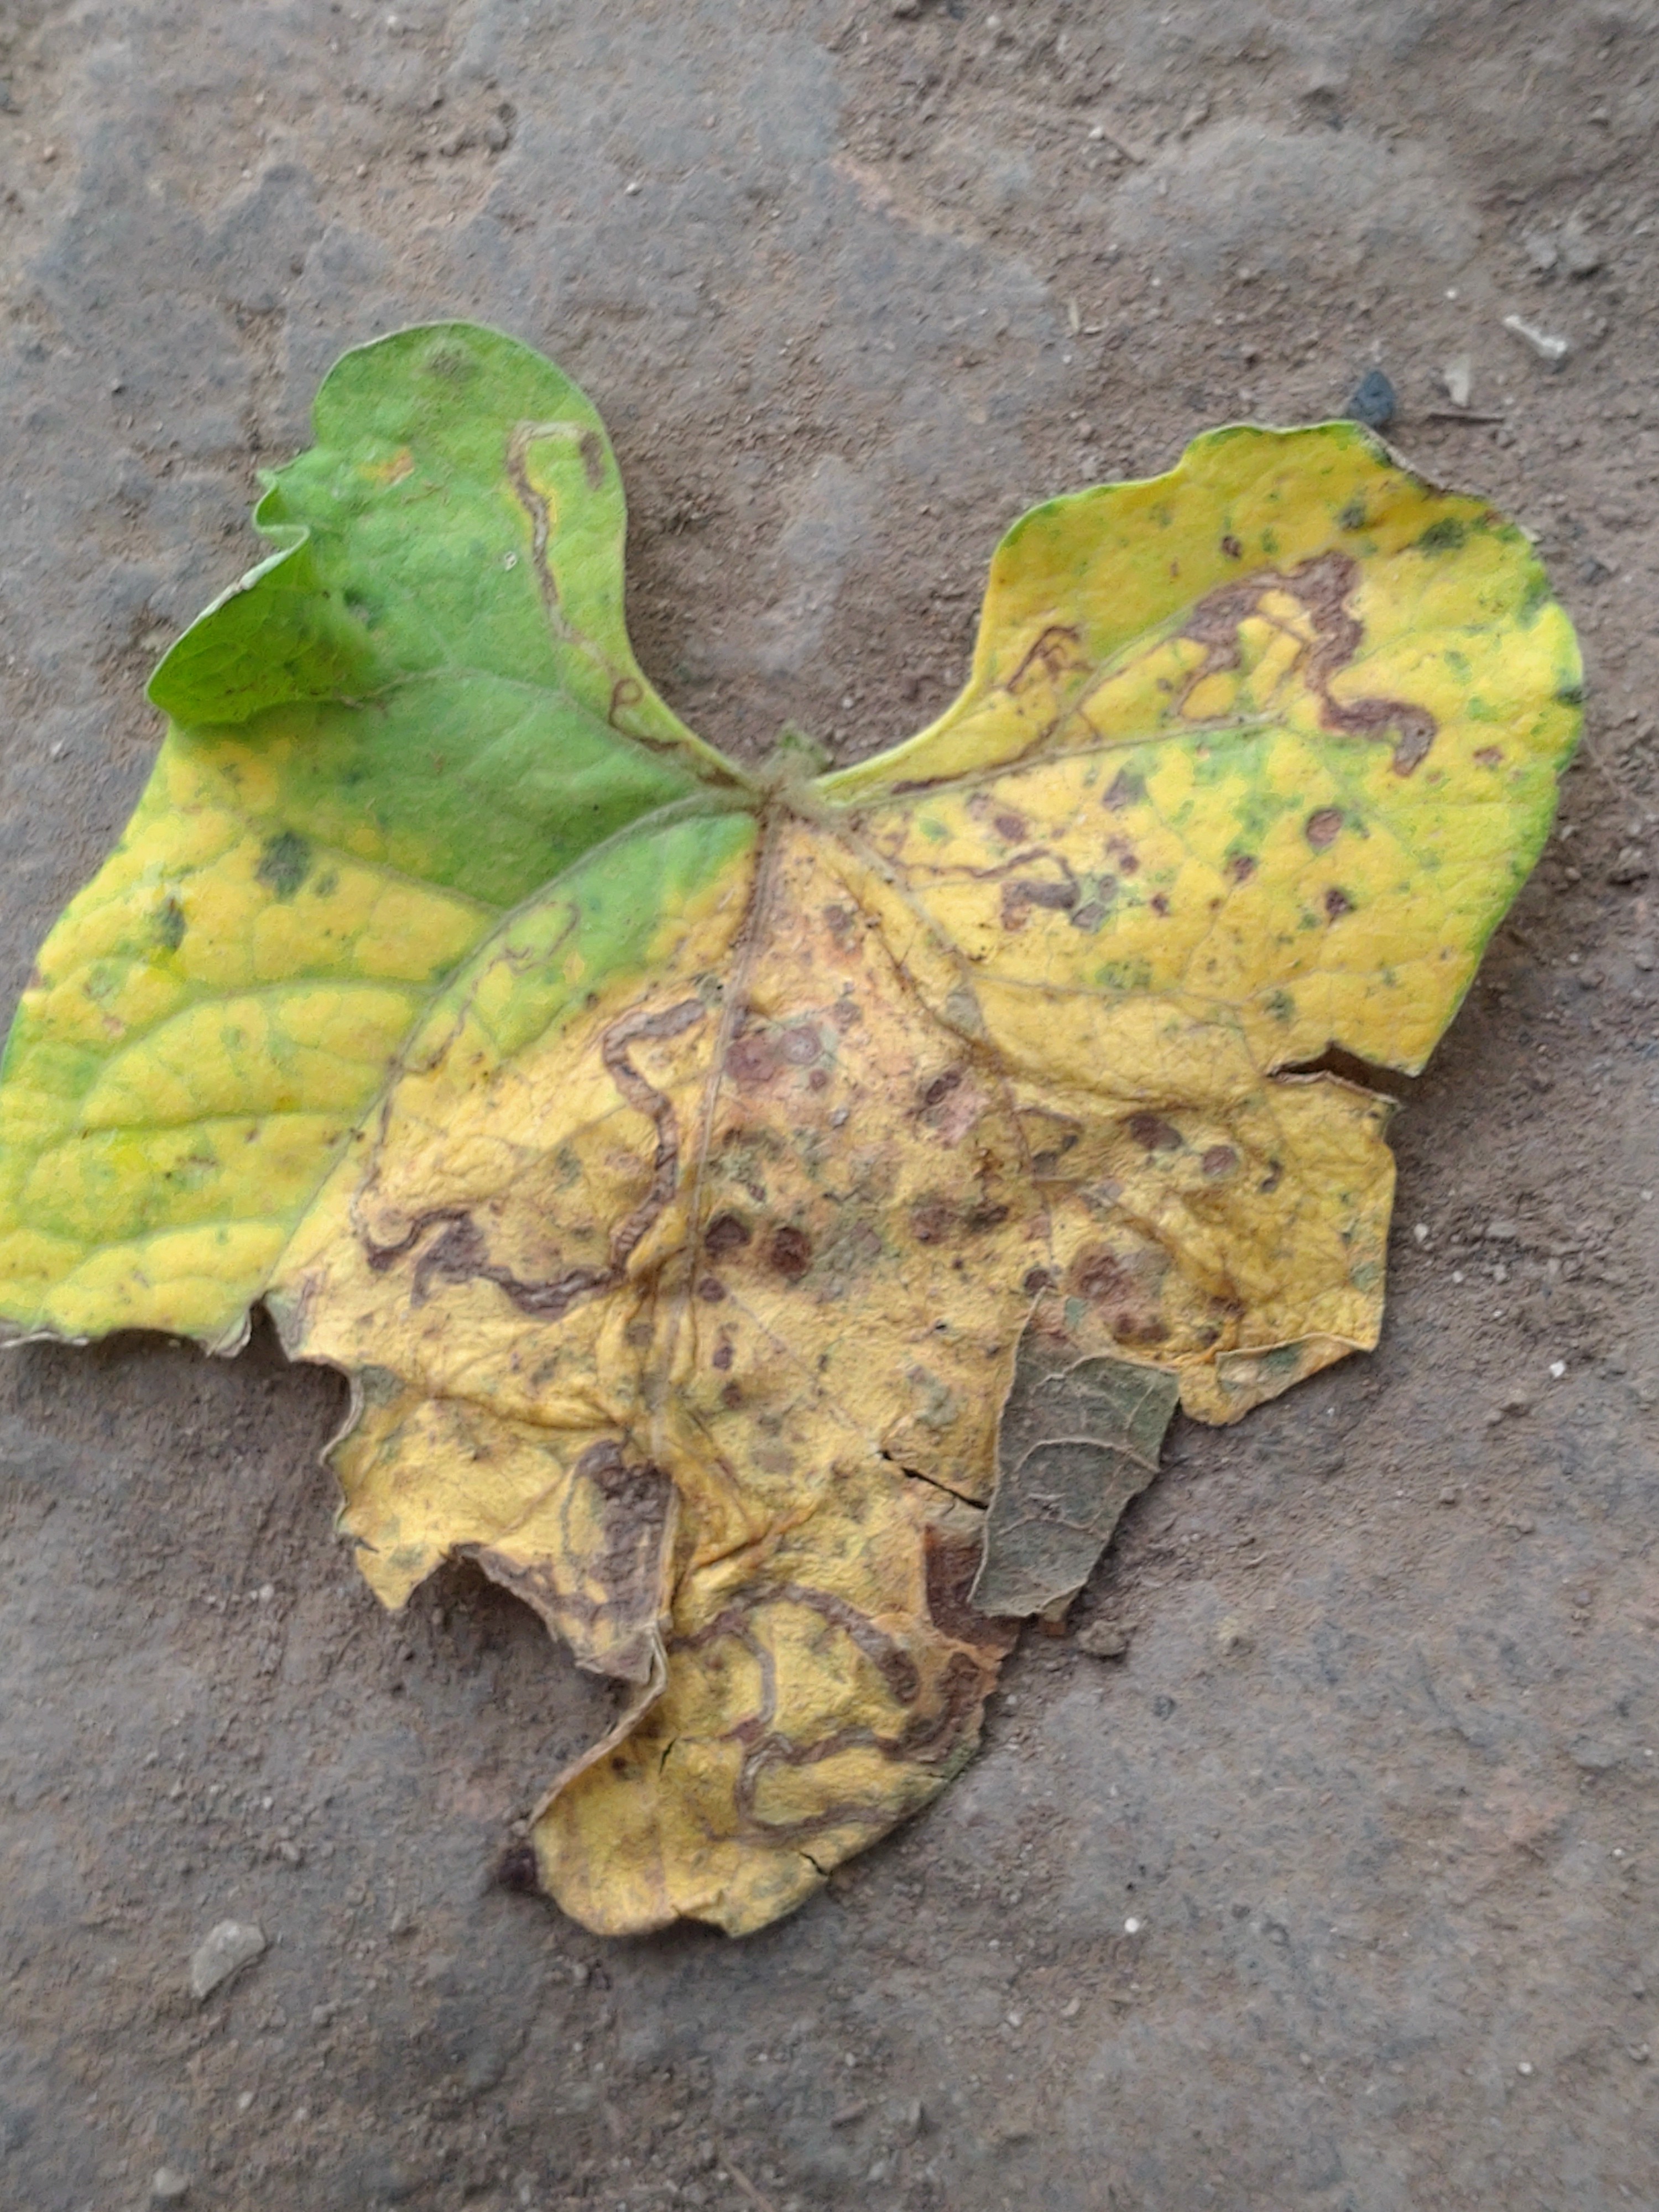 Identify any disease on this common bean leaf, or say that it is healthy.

anthracnose
